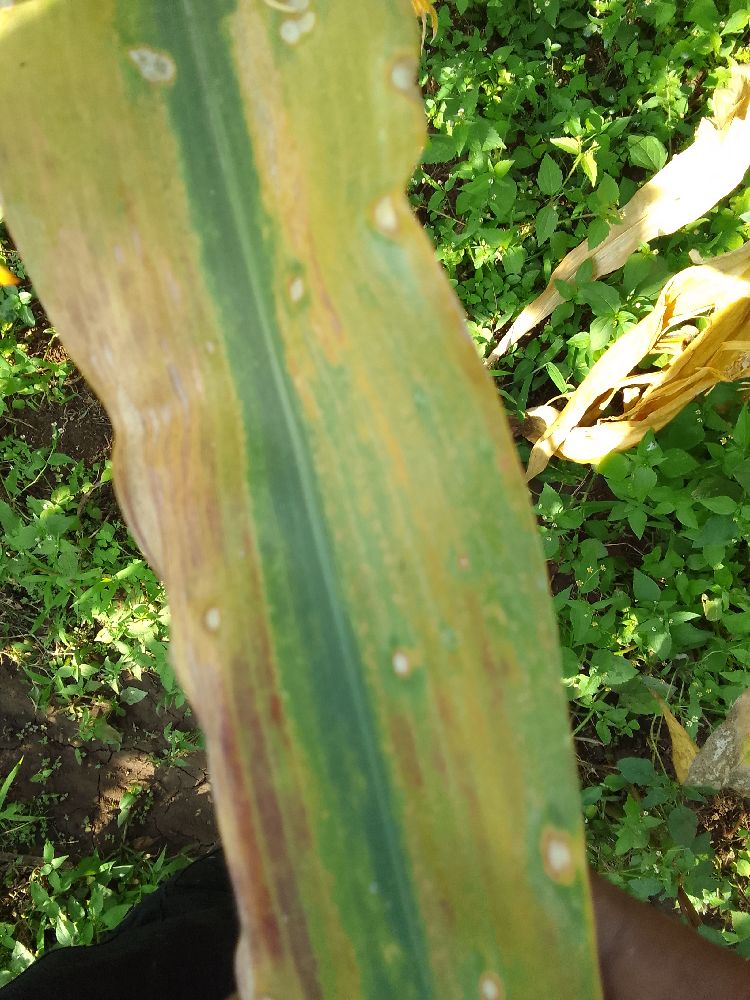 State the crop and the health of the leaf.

maize, maize lethal necrosis
